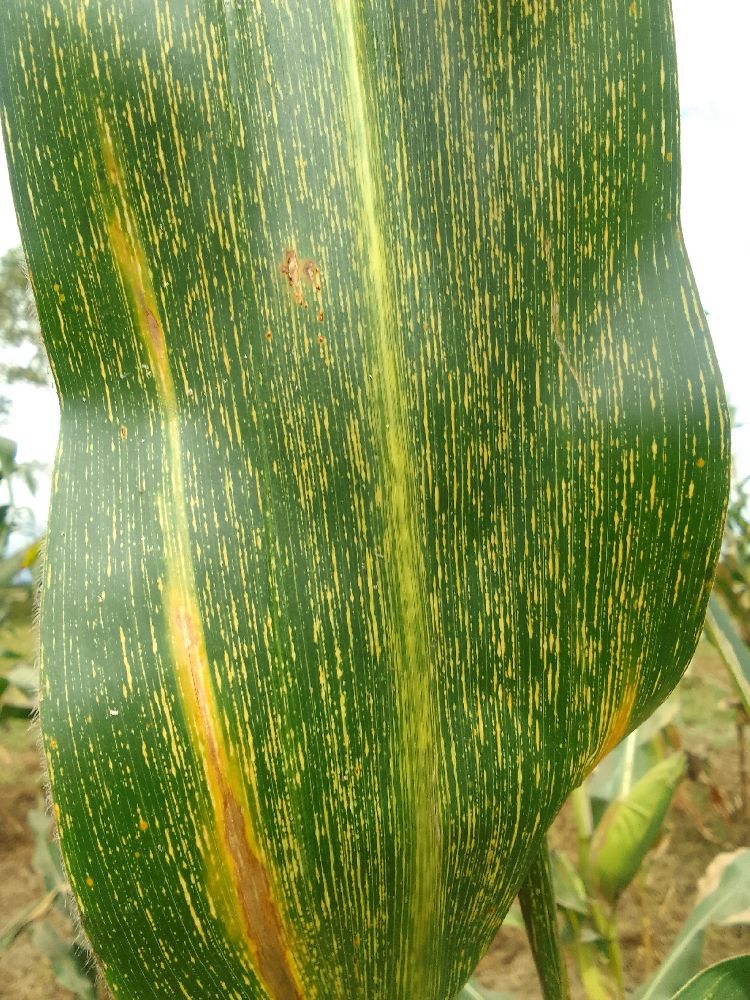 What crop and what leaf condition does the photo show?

maize, maize streak virus
